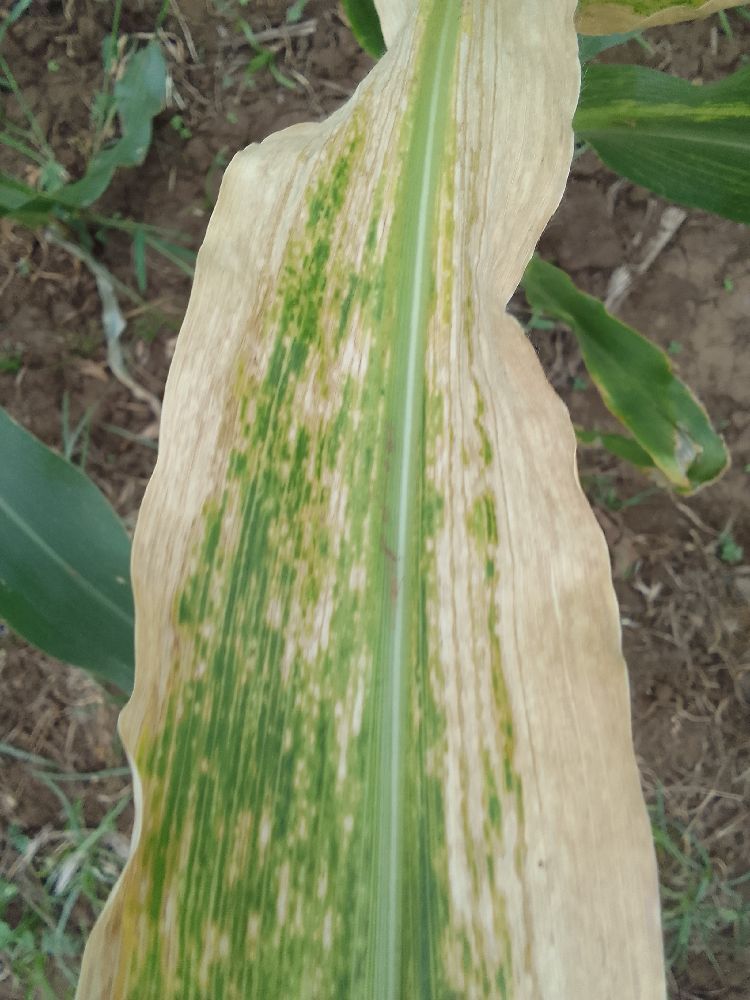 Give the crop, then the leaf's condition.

maize, maize lethal necrosis
